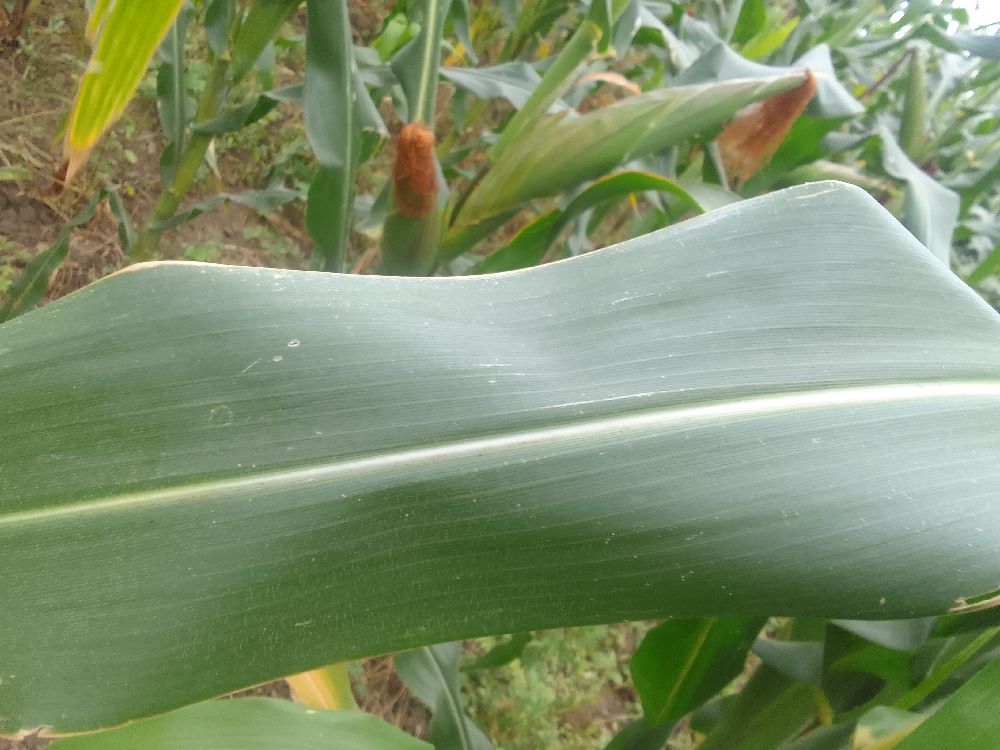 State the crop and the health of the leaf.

maize, healthy
